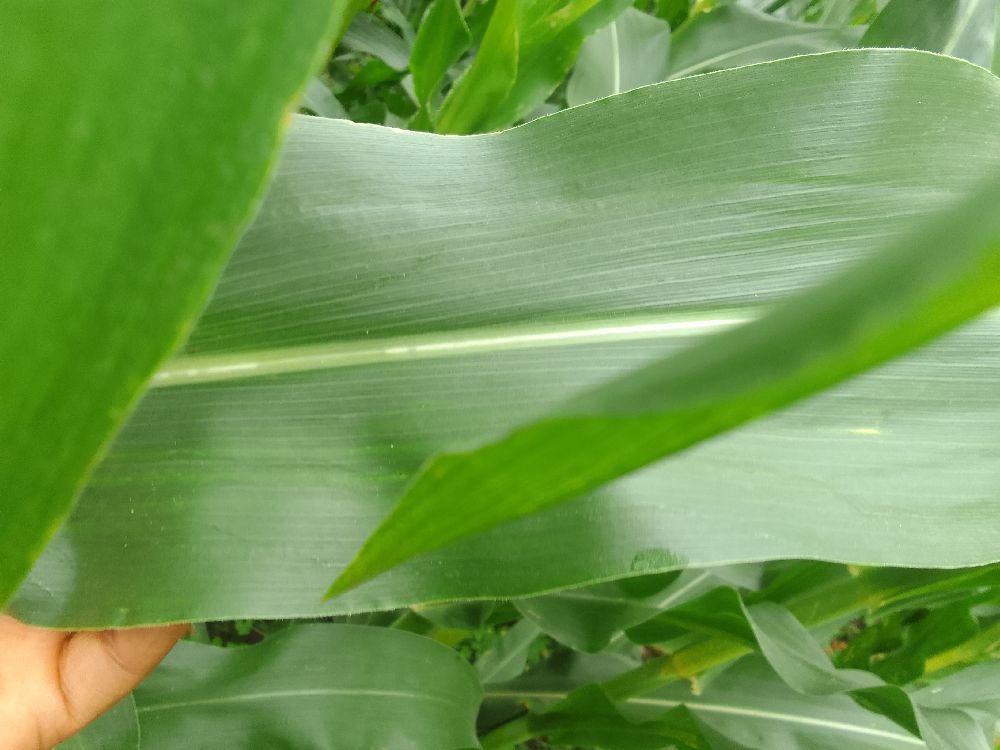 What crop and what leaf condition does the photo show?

maize, healthy
